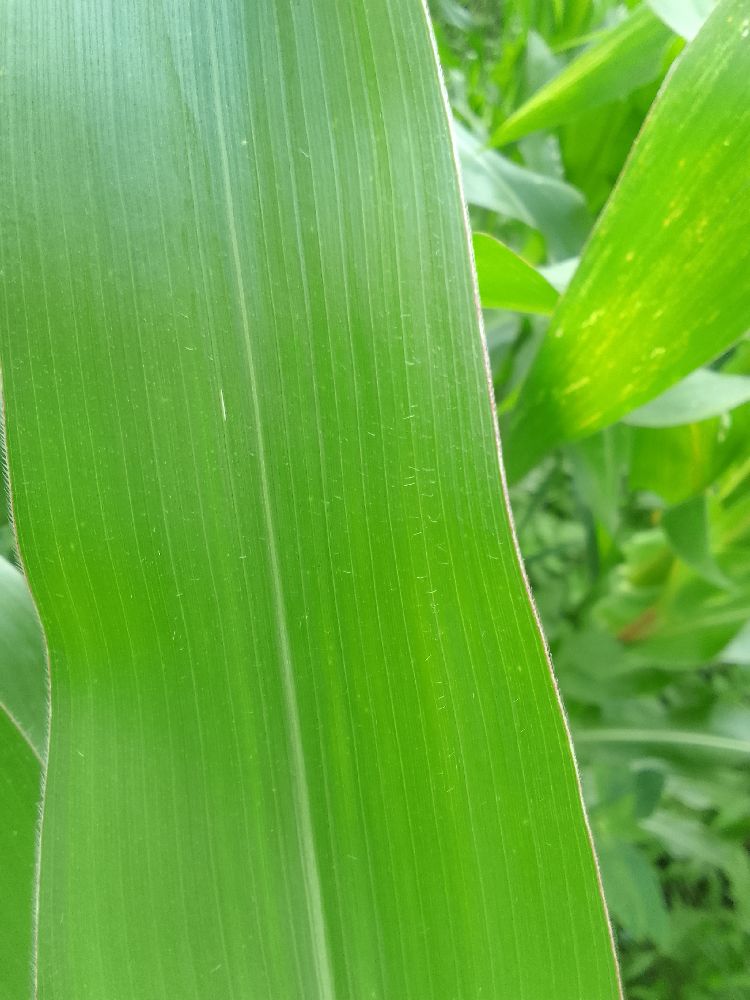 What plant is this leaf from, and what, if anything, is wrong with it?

maize, healthy
